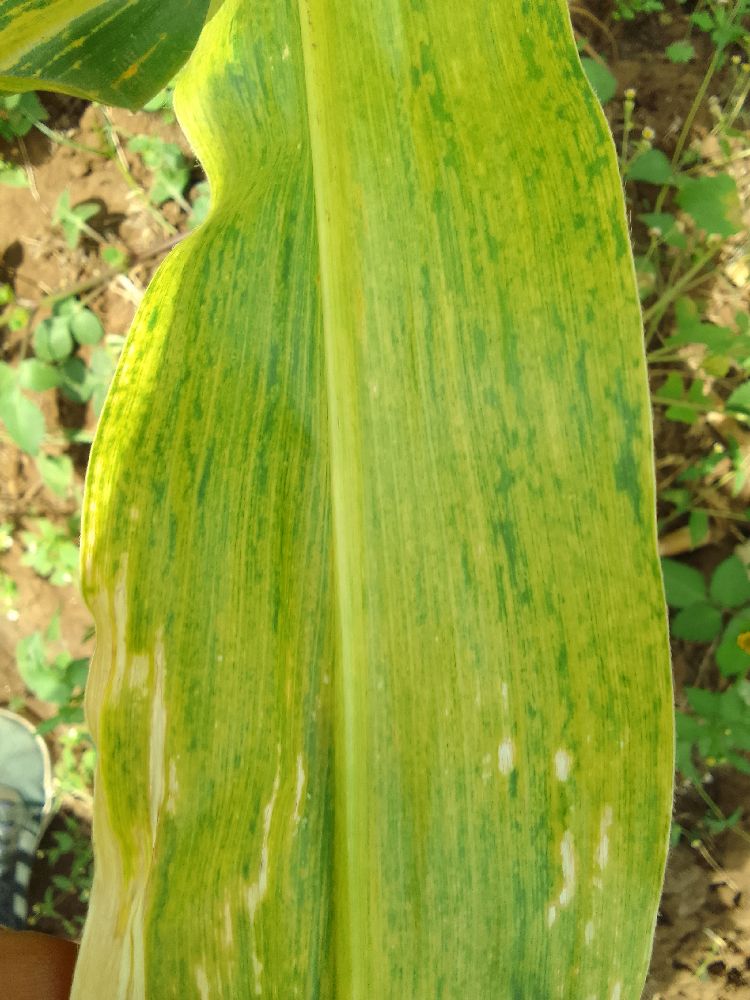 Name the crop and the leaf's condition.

maize, maize lethal necrosis
